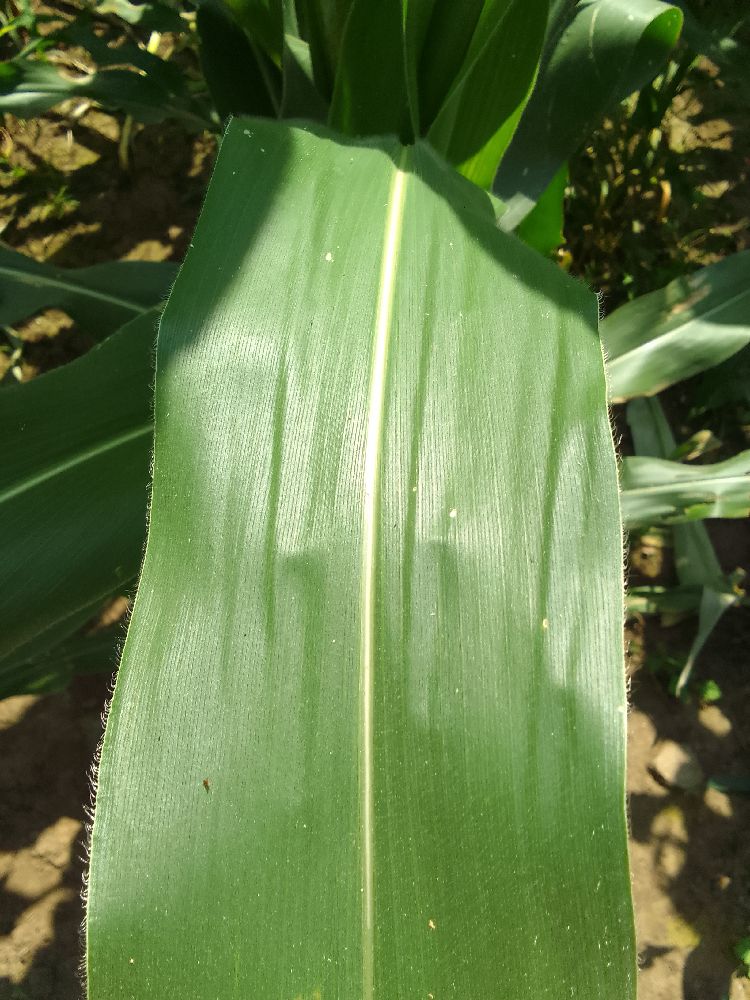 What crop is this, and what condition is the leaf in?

maize, healthy
